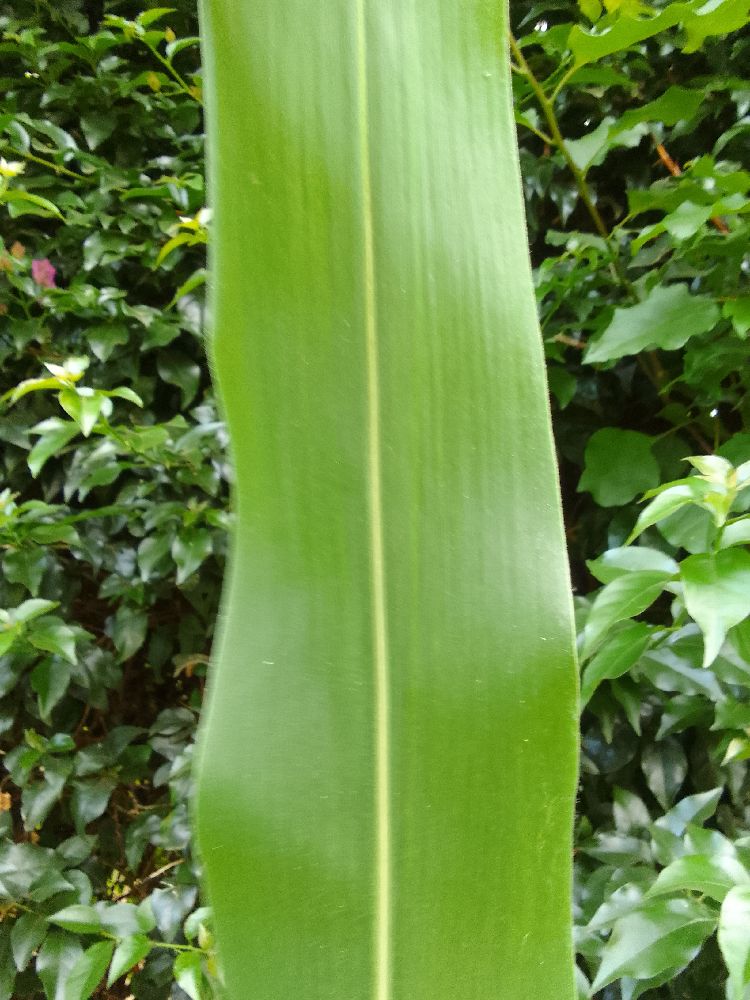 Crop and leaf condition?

maize, healthy
